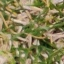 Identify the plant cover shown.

grass
